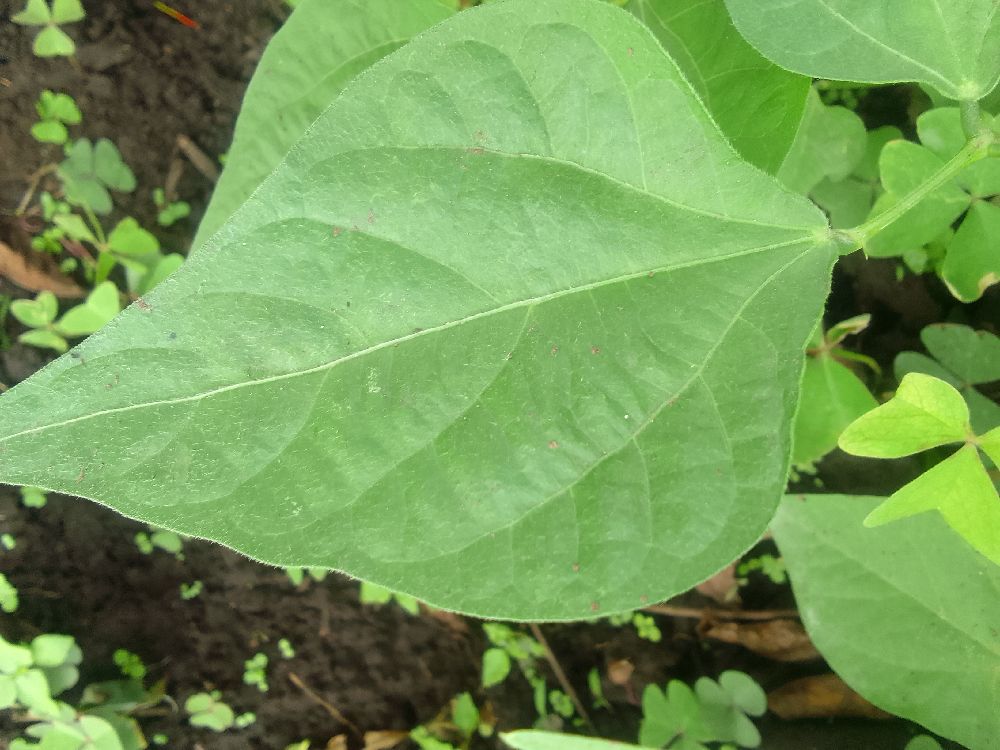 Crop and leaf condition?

common bean, healthy
